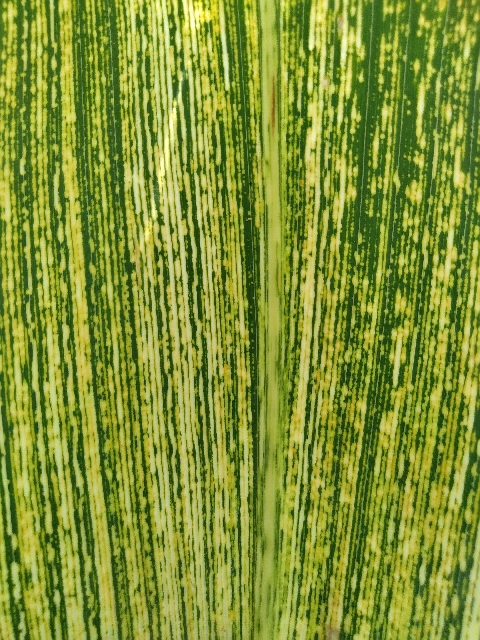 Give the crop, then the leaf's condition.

maize, maize streak virus
